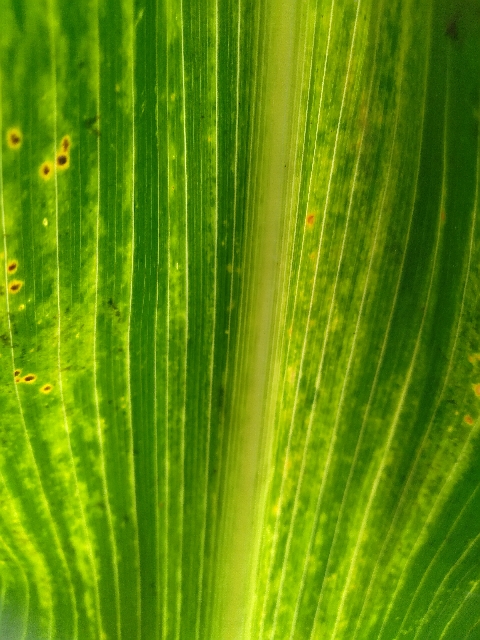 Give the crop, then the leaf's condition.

maize, maize lethal necrosis
